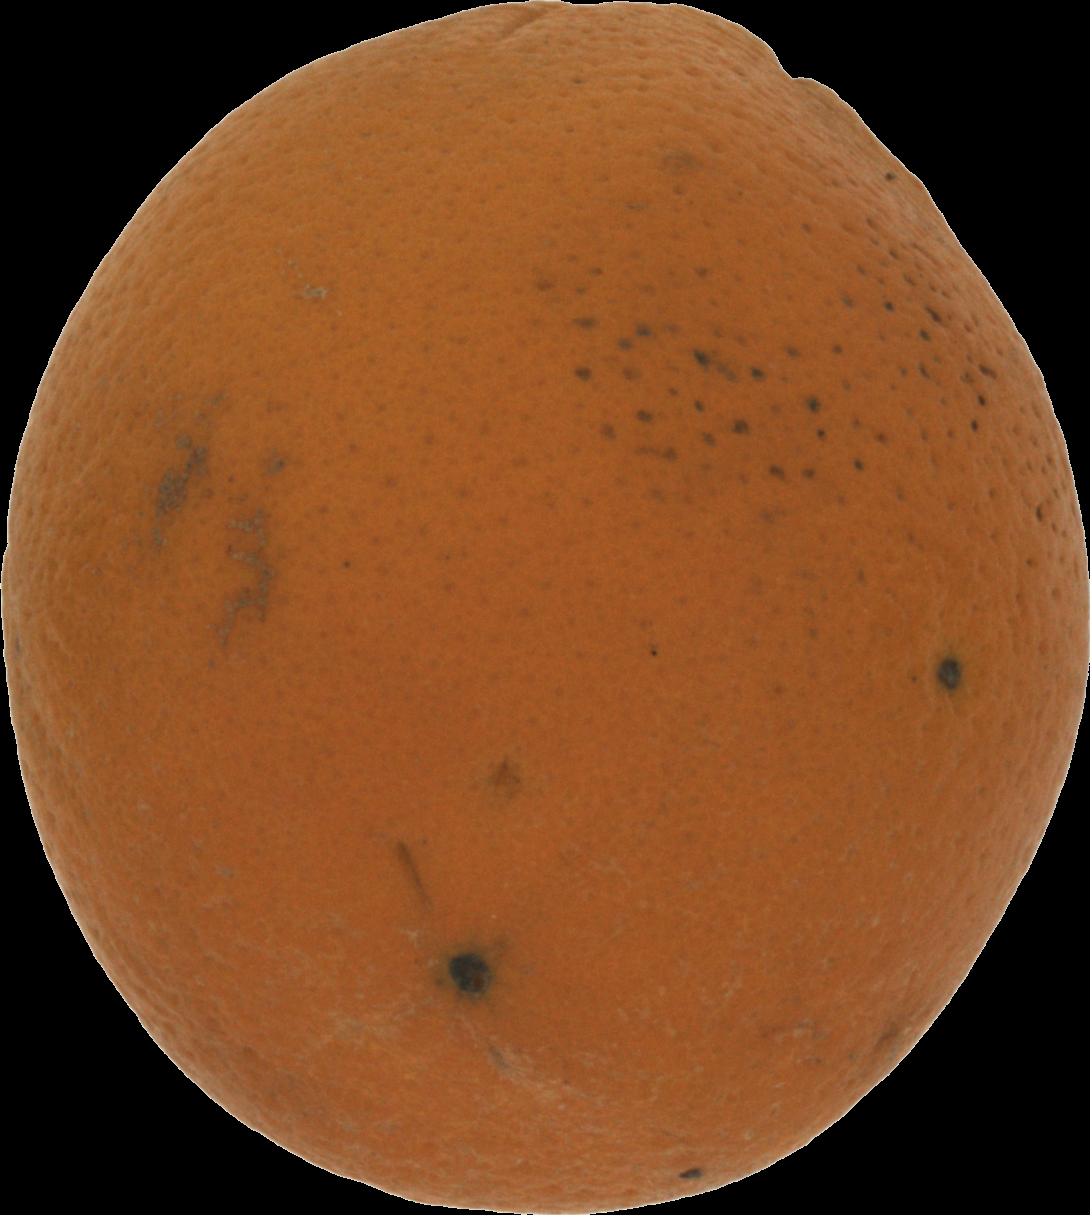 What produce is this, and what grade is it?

orange, bad
